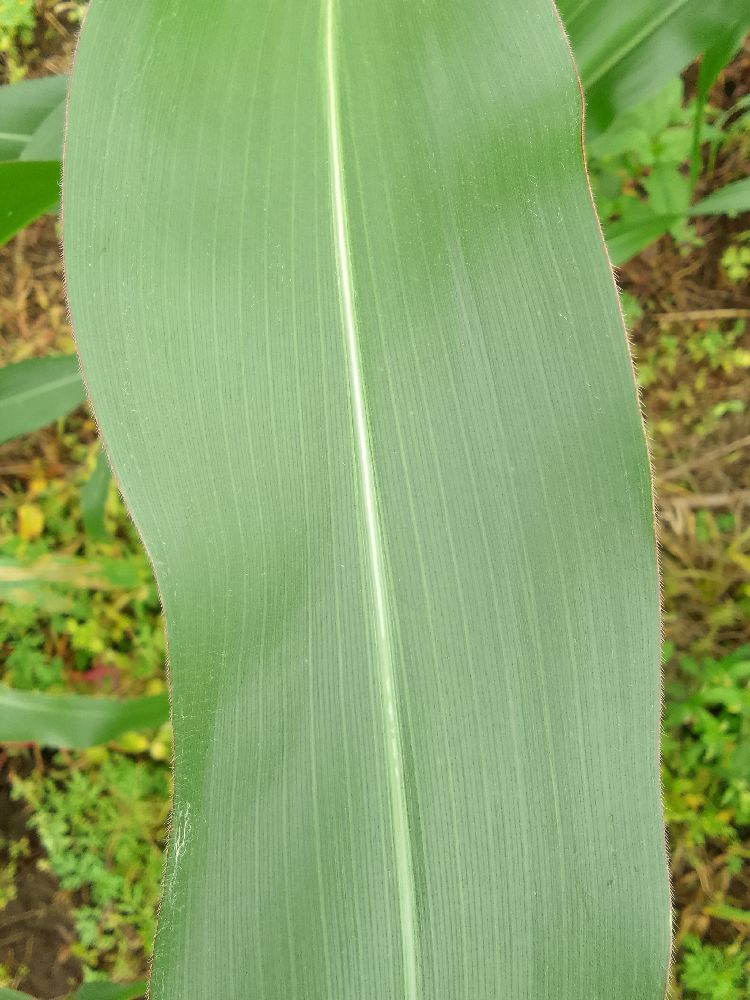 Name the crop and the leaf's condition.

maize, healthy
